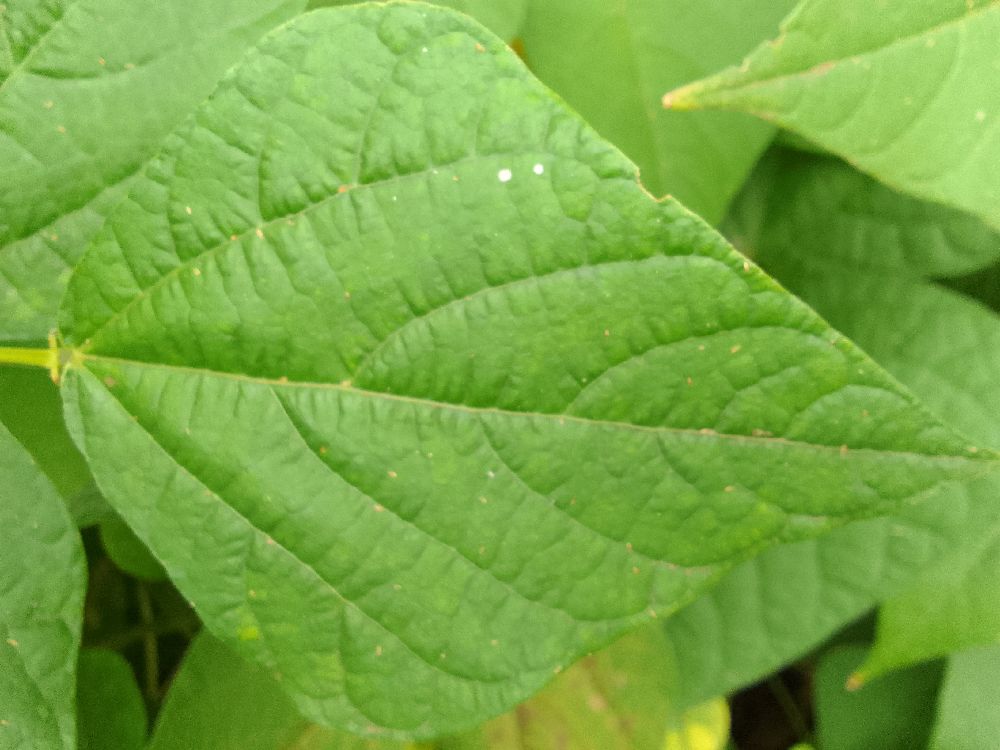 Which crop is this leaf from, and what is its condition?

common bean, healthy
